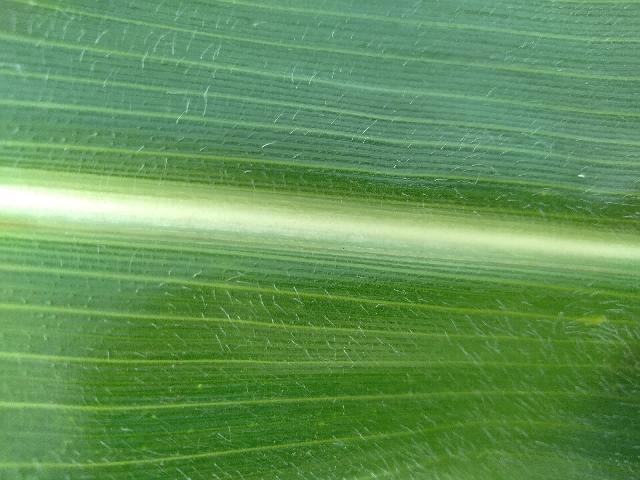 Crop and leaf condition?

maize, healthy
